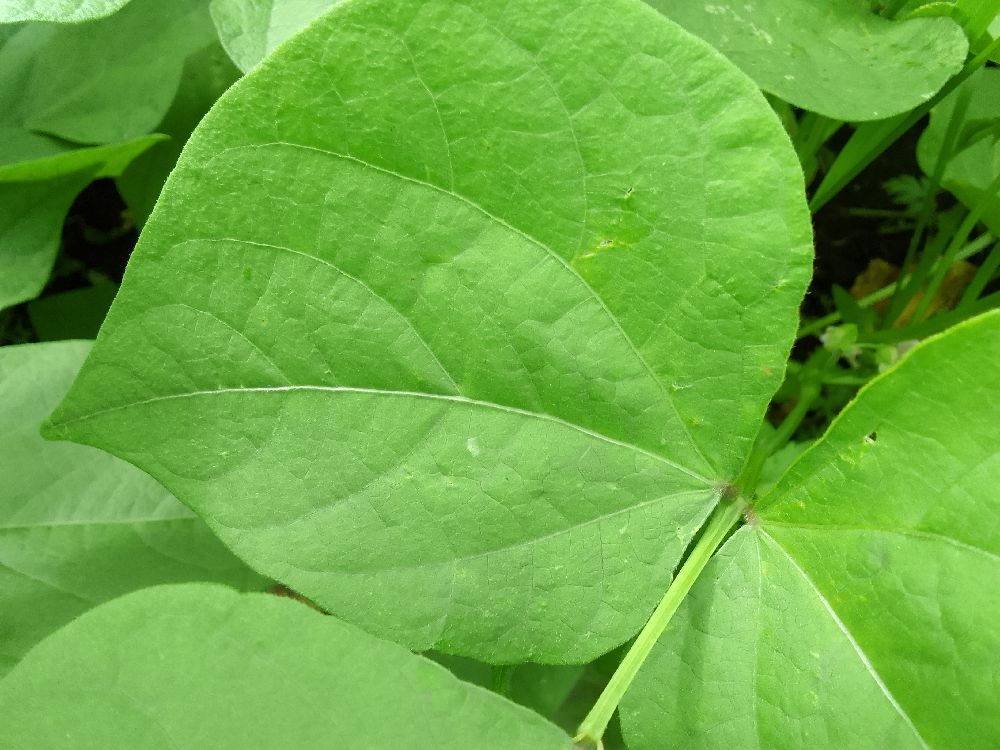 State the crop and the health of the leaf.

common bean, healthy
